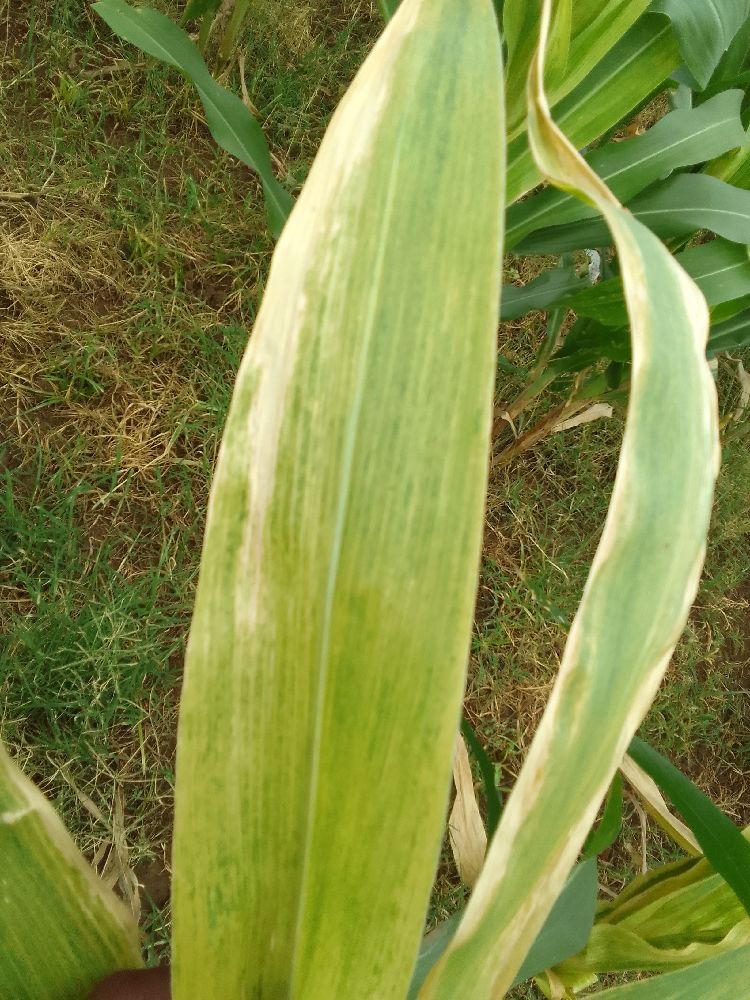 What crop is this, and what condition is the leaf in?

maize, maize lethal necrosis
